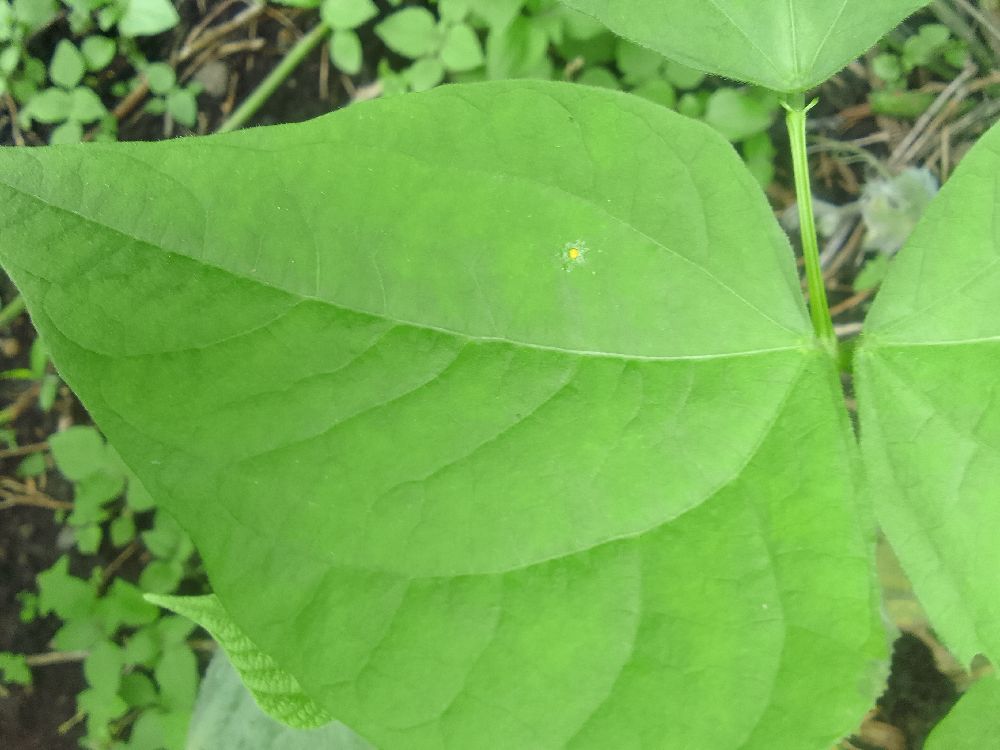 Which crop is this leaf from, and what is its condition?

common bean, healthy
